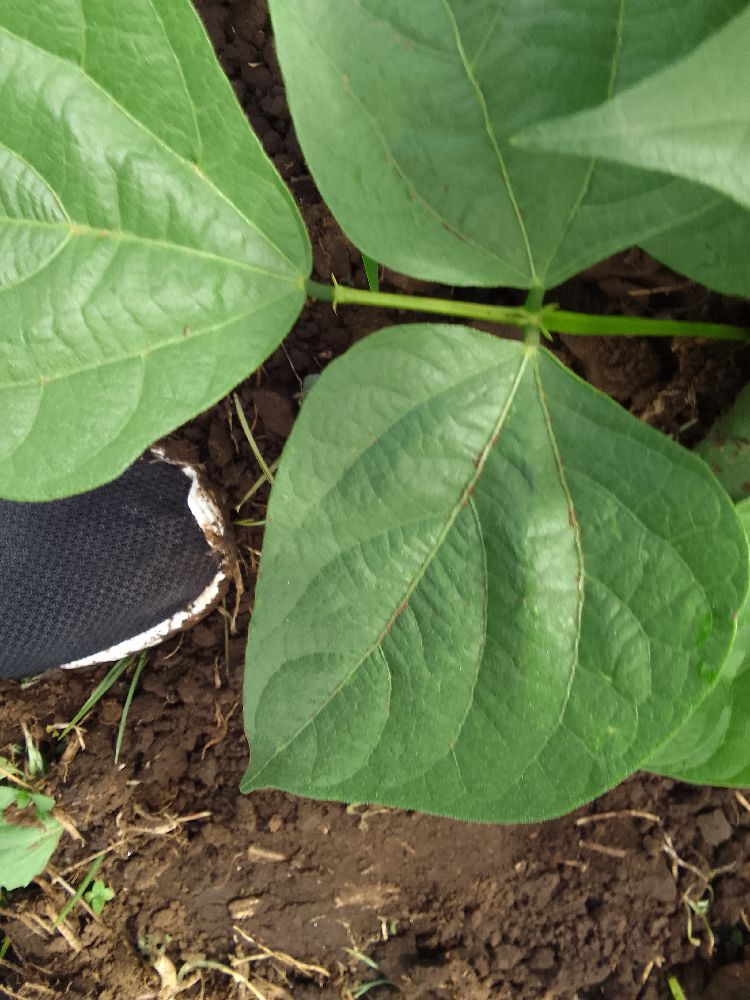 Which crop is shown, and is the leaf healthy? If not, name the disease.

common bean, healthy
